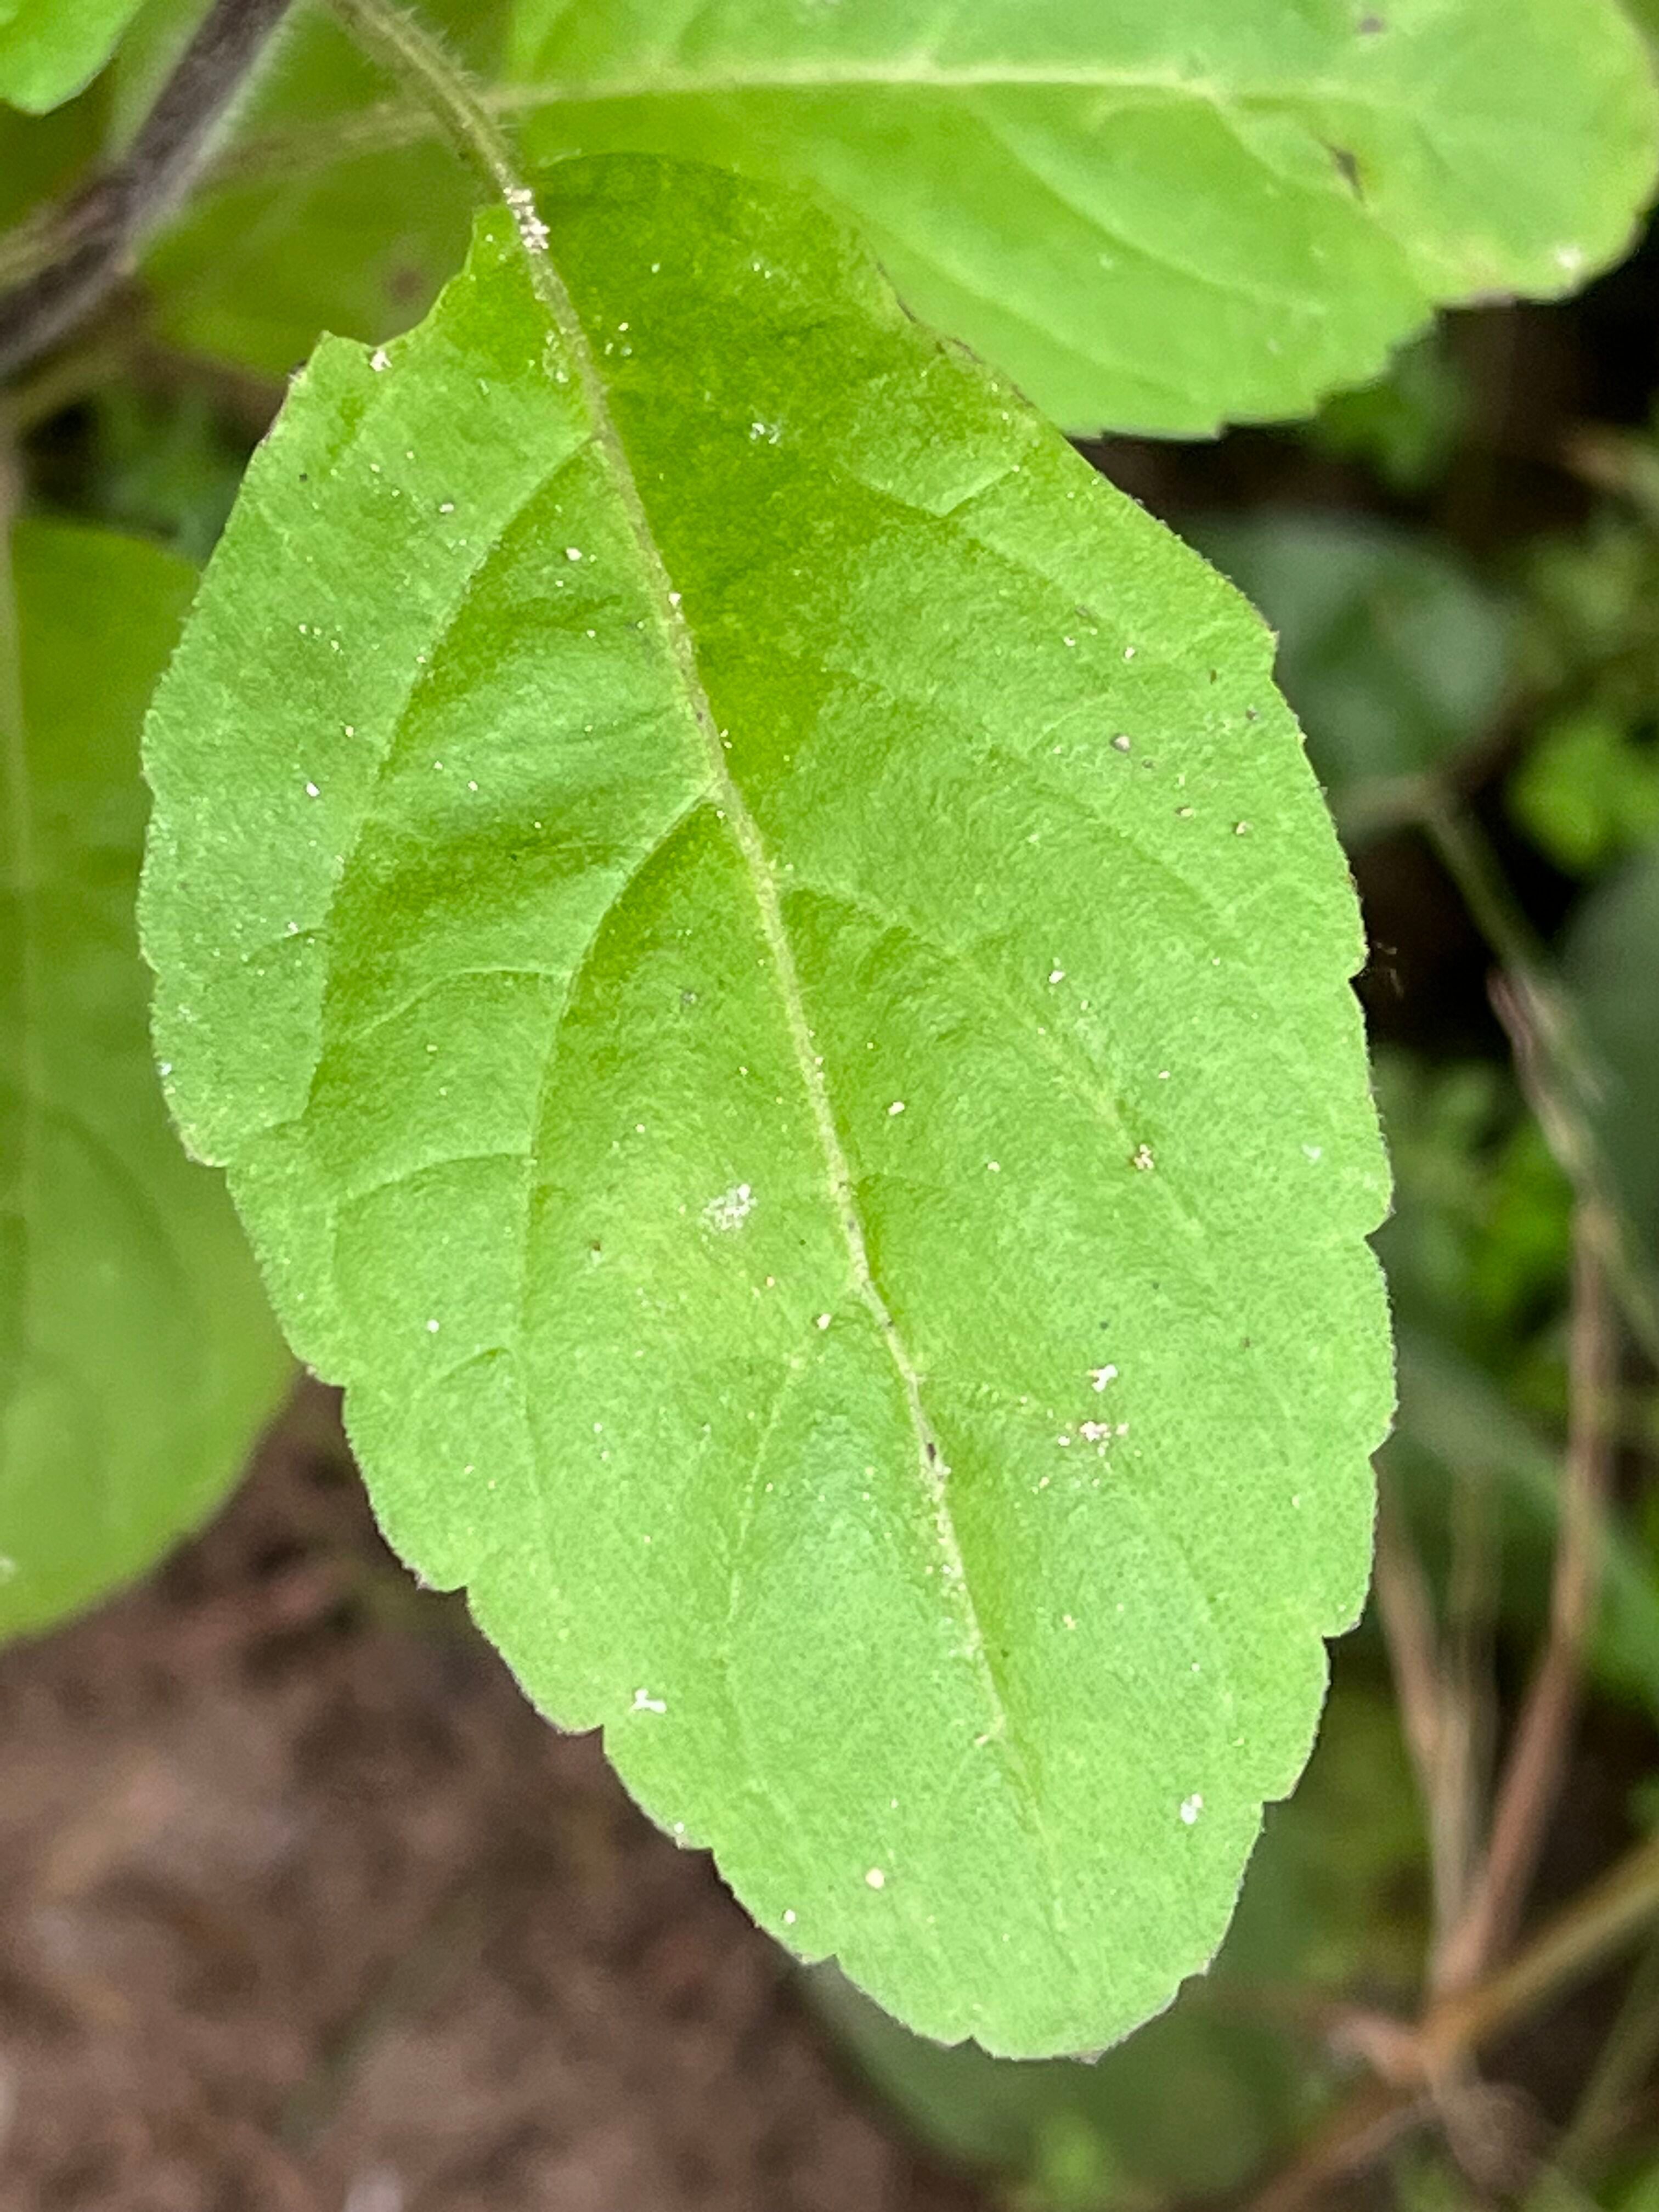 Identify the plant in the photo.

tulshi
